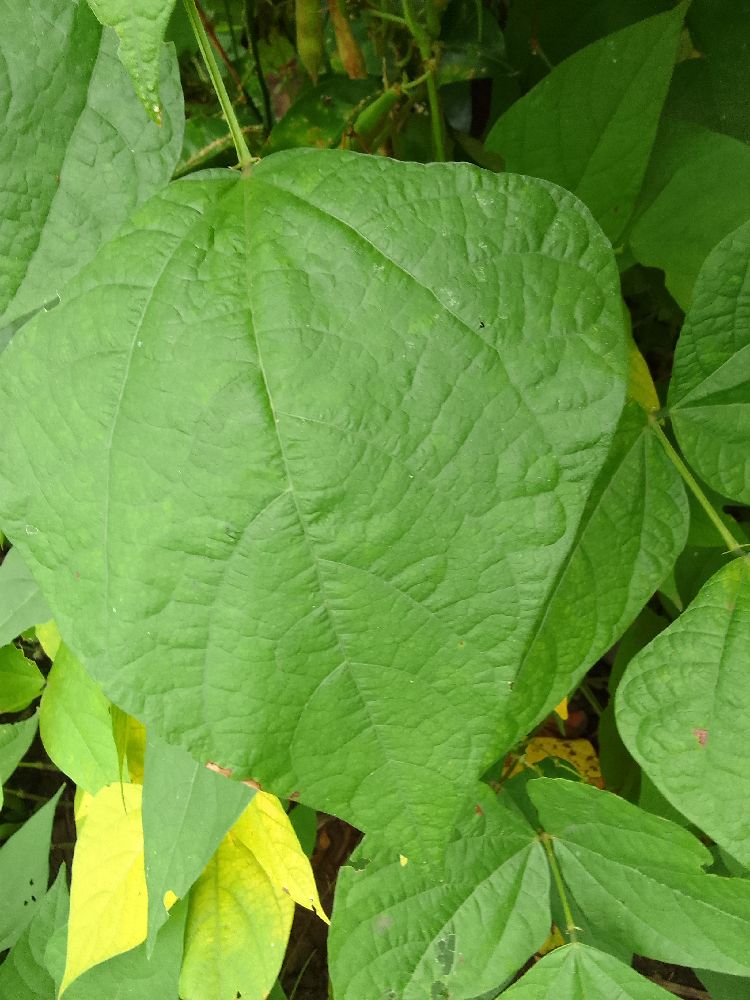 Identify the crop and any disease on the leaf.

common bean, healthy
